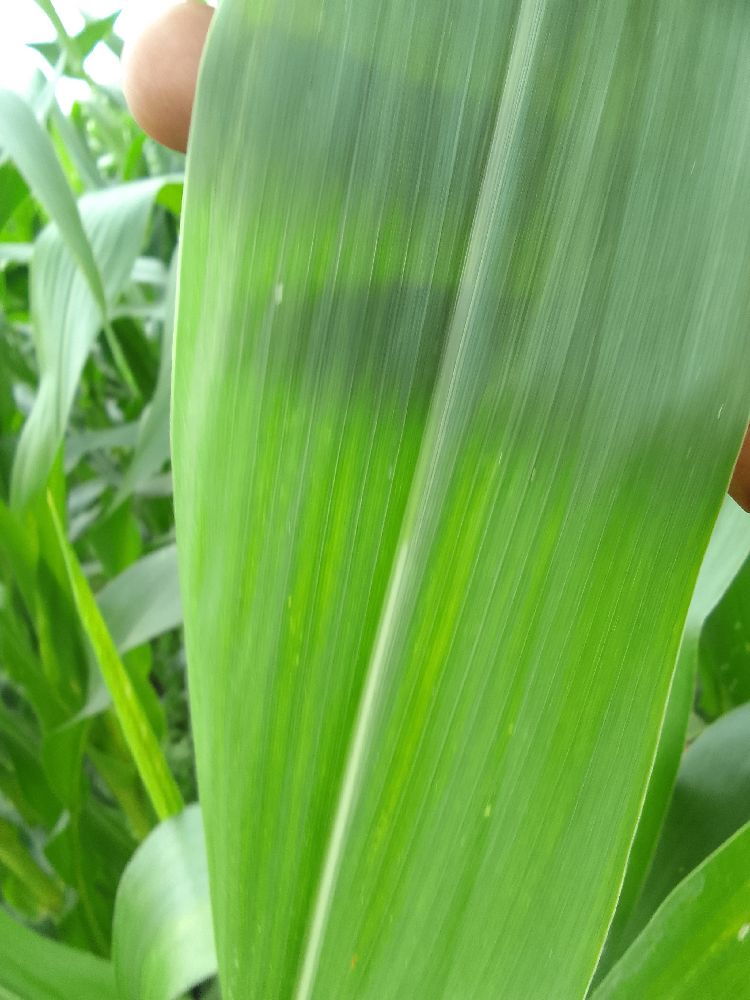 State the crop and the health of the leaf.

maize, healthy
